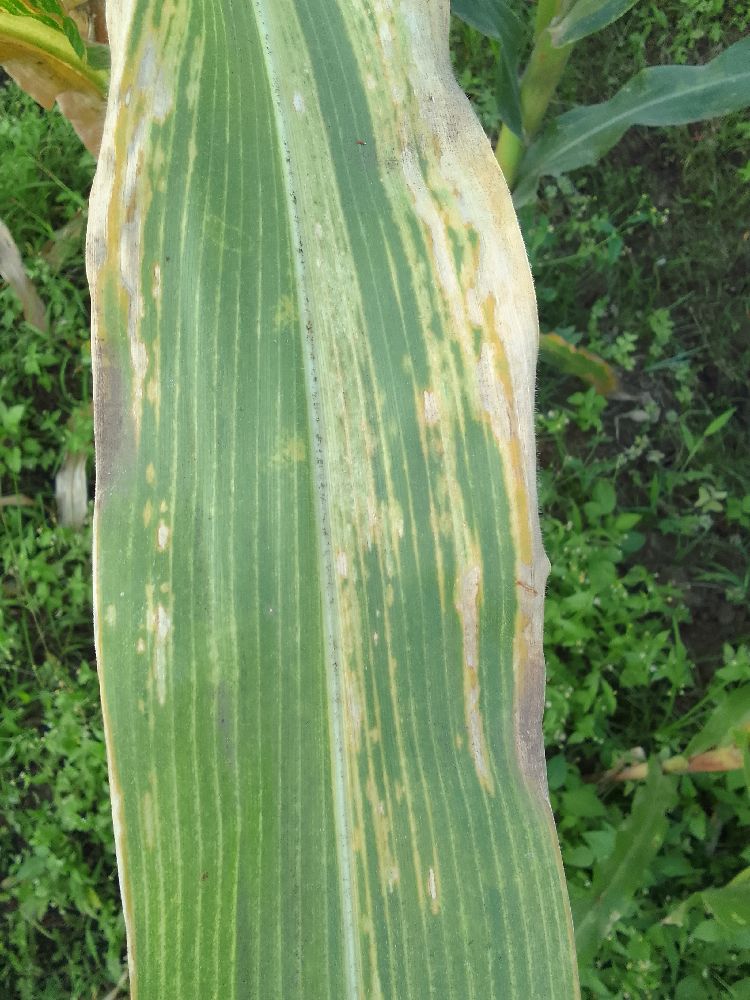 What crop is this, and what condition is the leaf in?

maize, maize lethal necrosis
